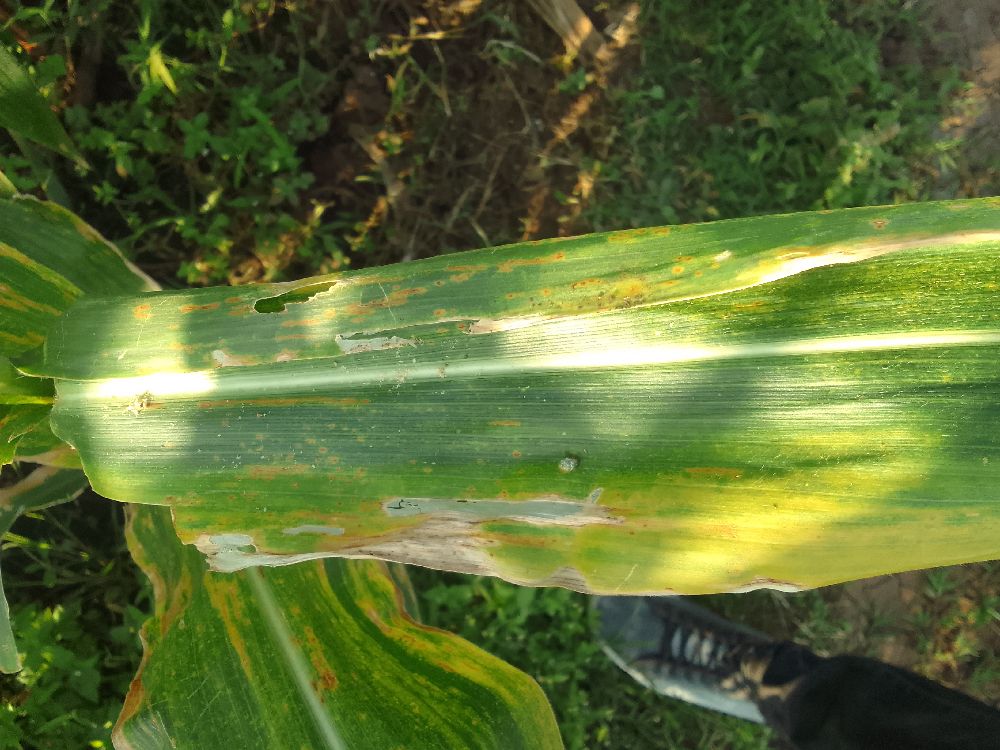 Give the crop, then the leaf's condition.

maize, maize lethal necrosis
